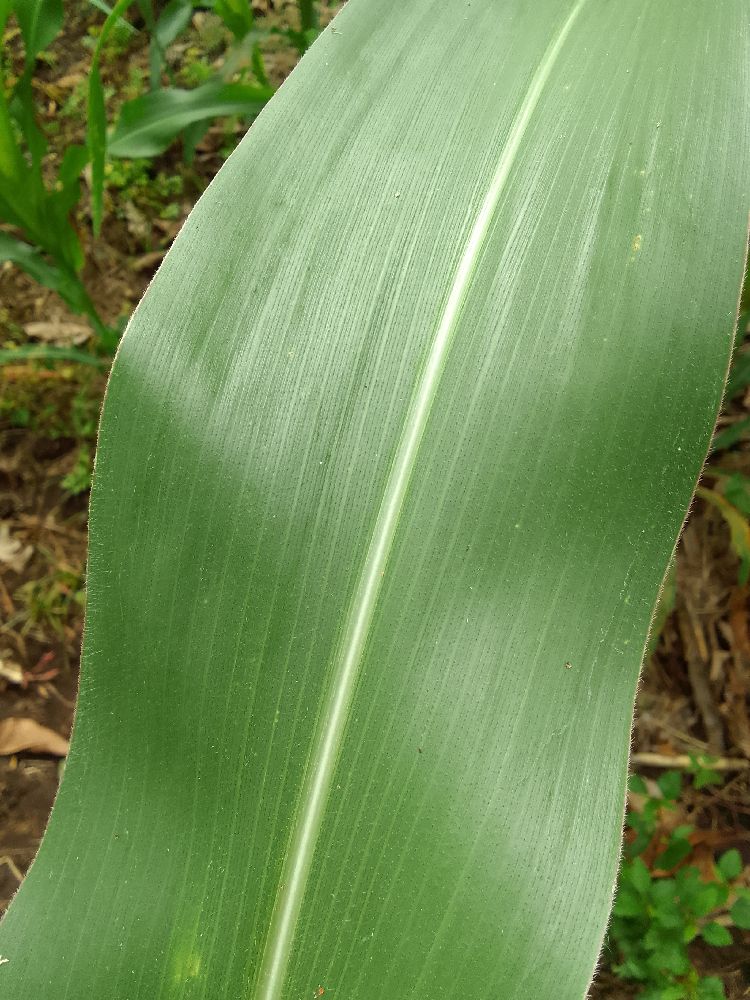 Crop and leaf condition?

maize, healthy
